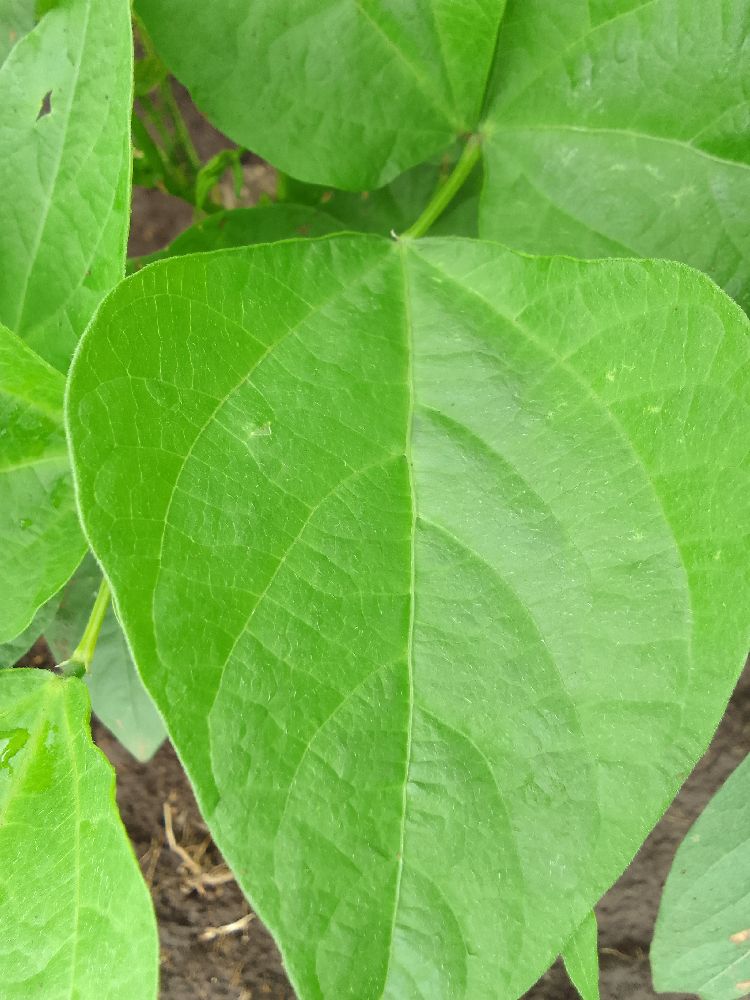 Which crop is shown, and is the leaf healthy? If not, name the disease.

common bean, healthy
